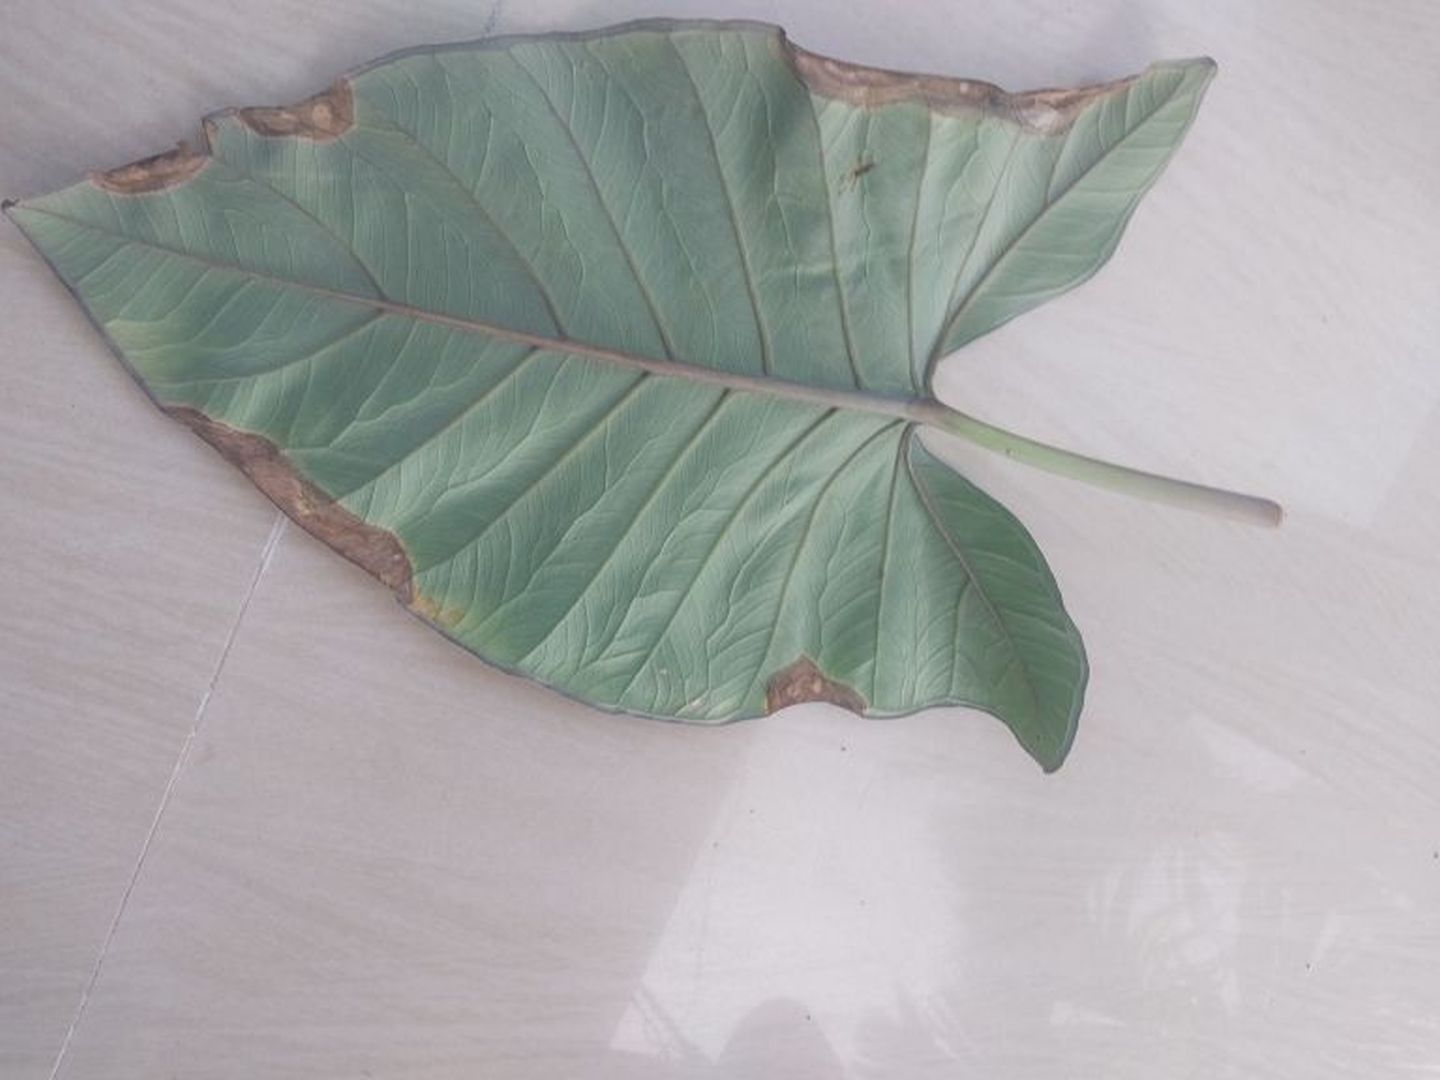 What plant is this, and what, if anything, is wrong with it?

taro, leaf blight
